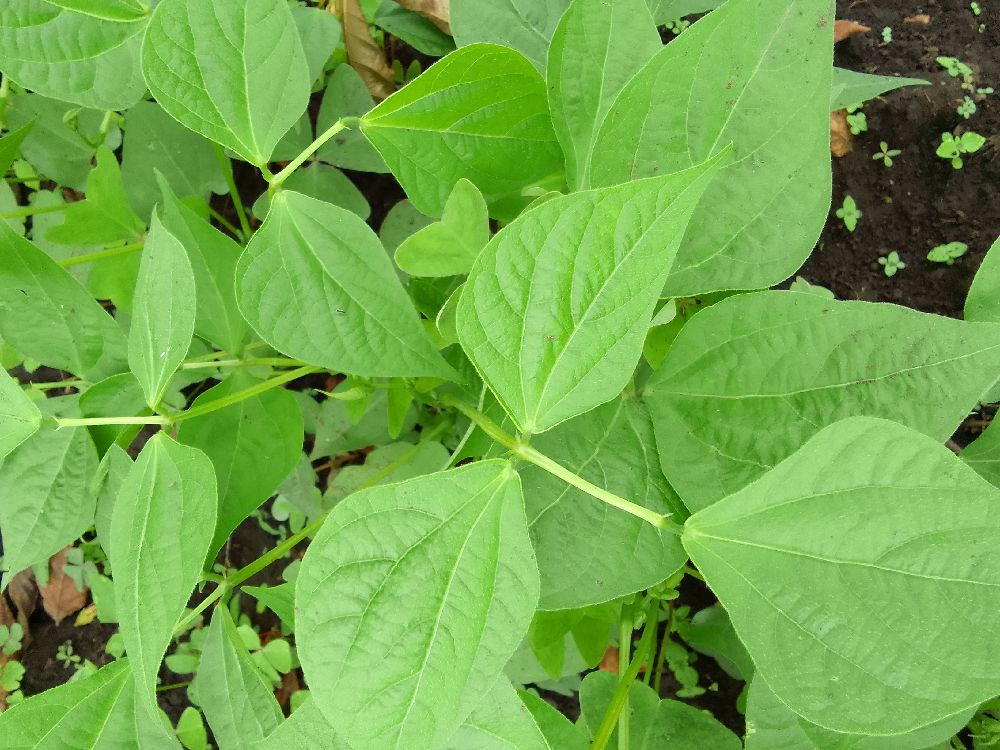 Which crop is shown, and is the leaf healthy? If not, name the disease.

common bean, healthy
